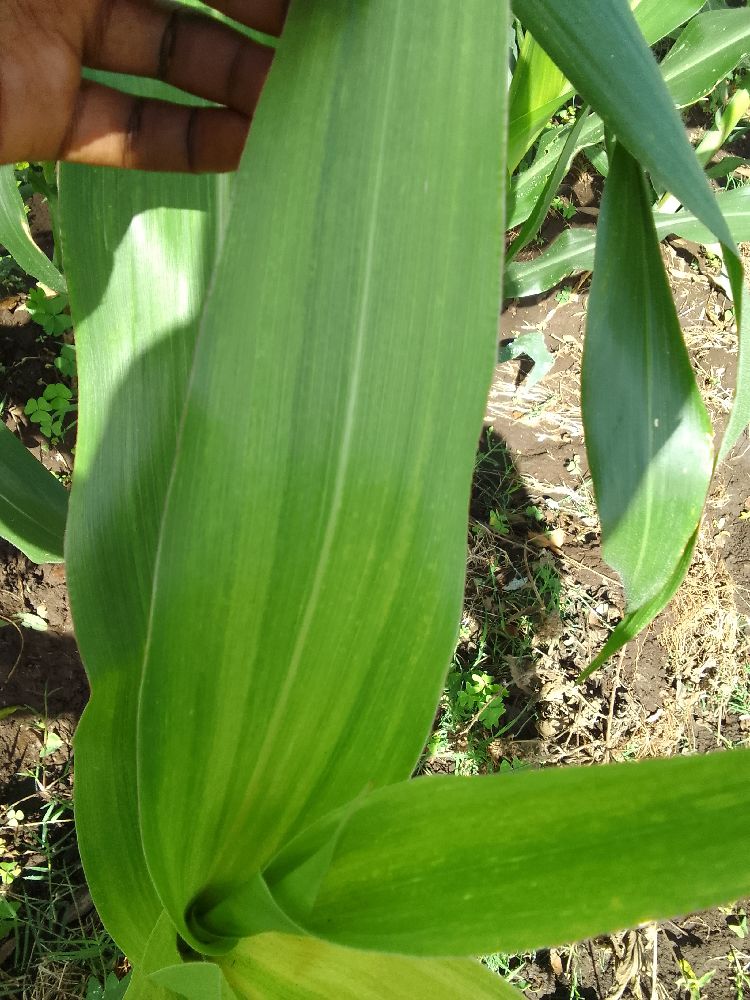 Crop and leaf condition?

maize, maize lethal necrosis
